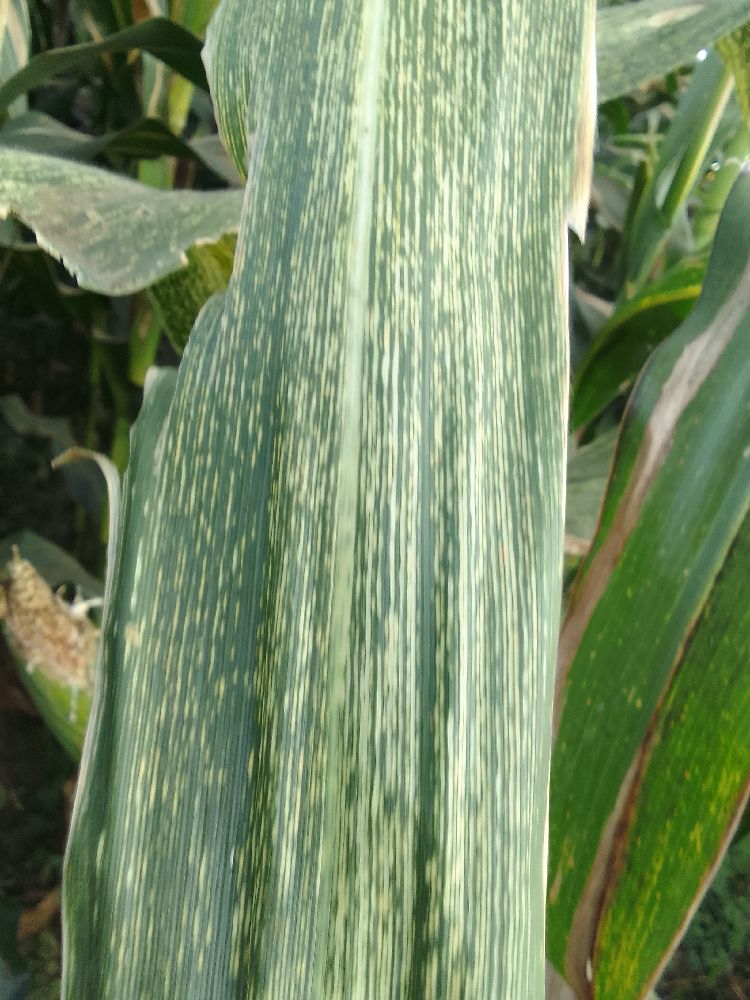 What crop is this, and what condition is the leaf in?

maize, maize streak virus
